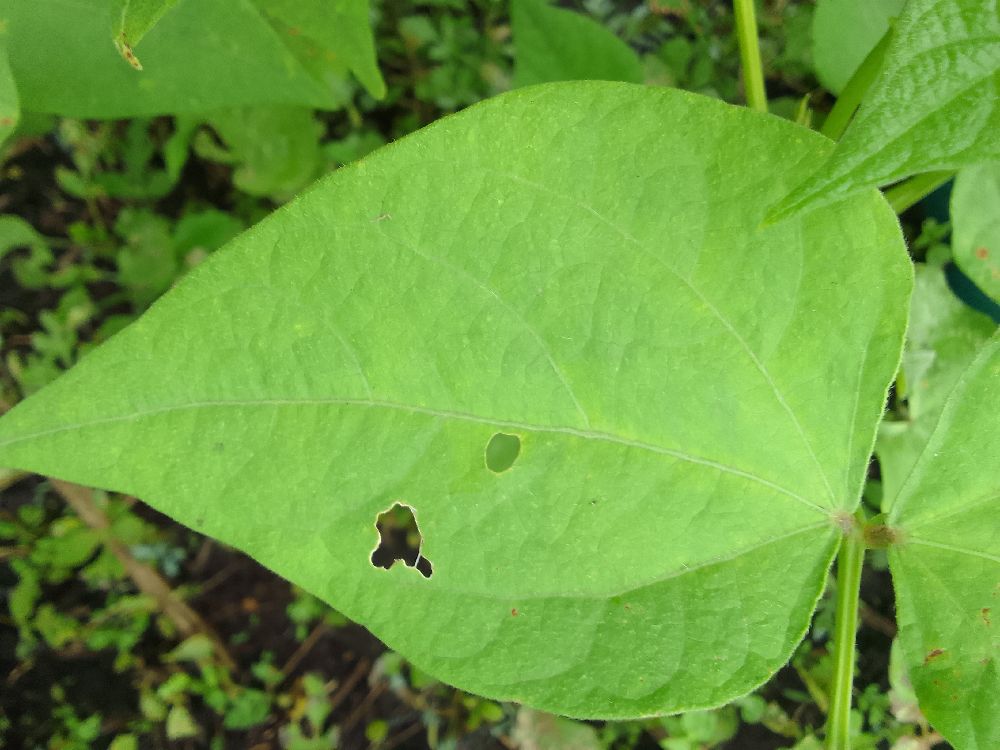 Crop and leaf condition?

common bean, healthy
